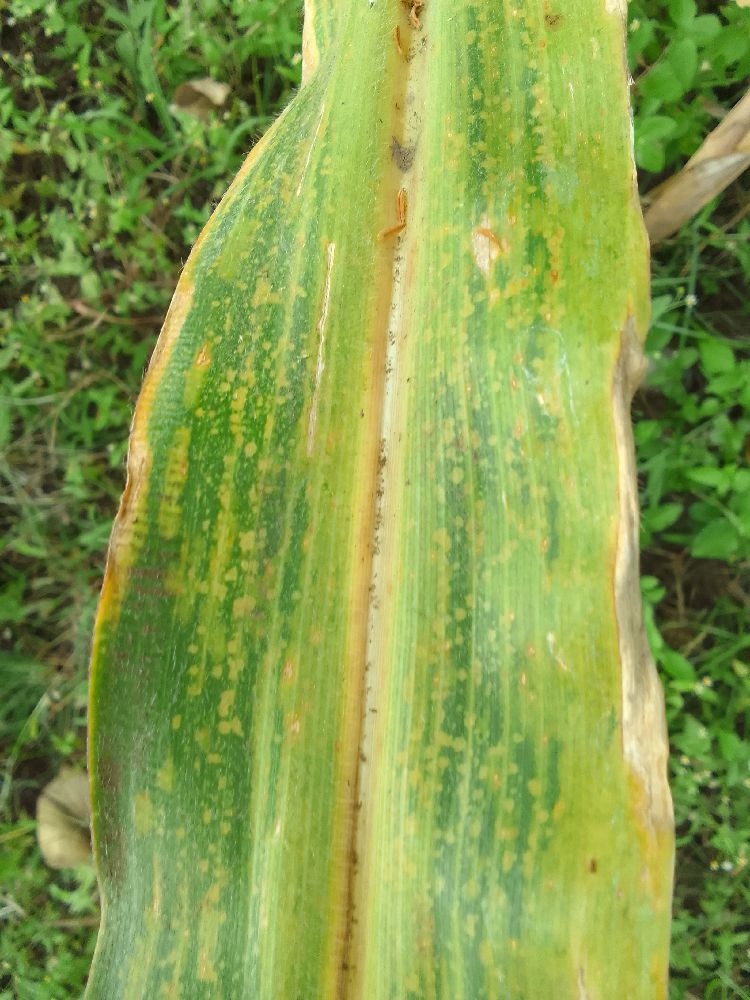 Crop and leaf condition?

maize, maize lethal necrosis
